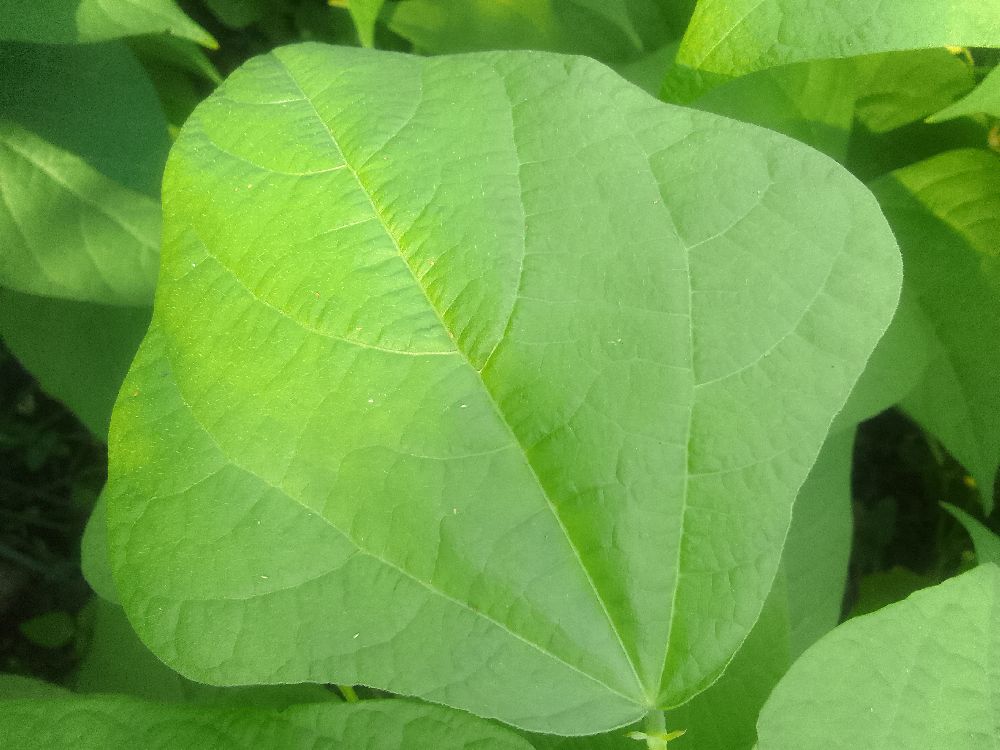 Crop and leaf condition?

common bean, healthy
